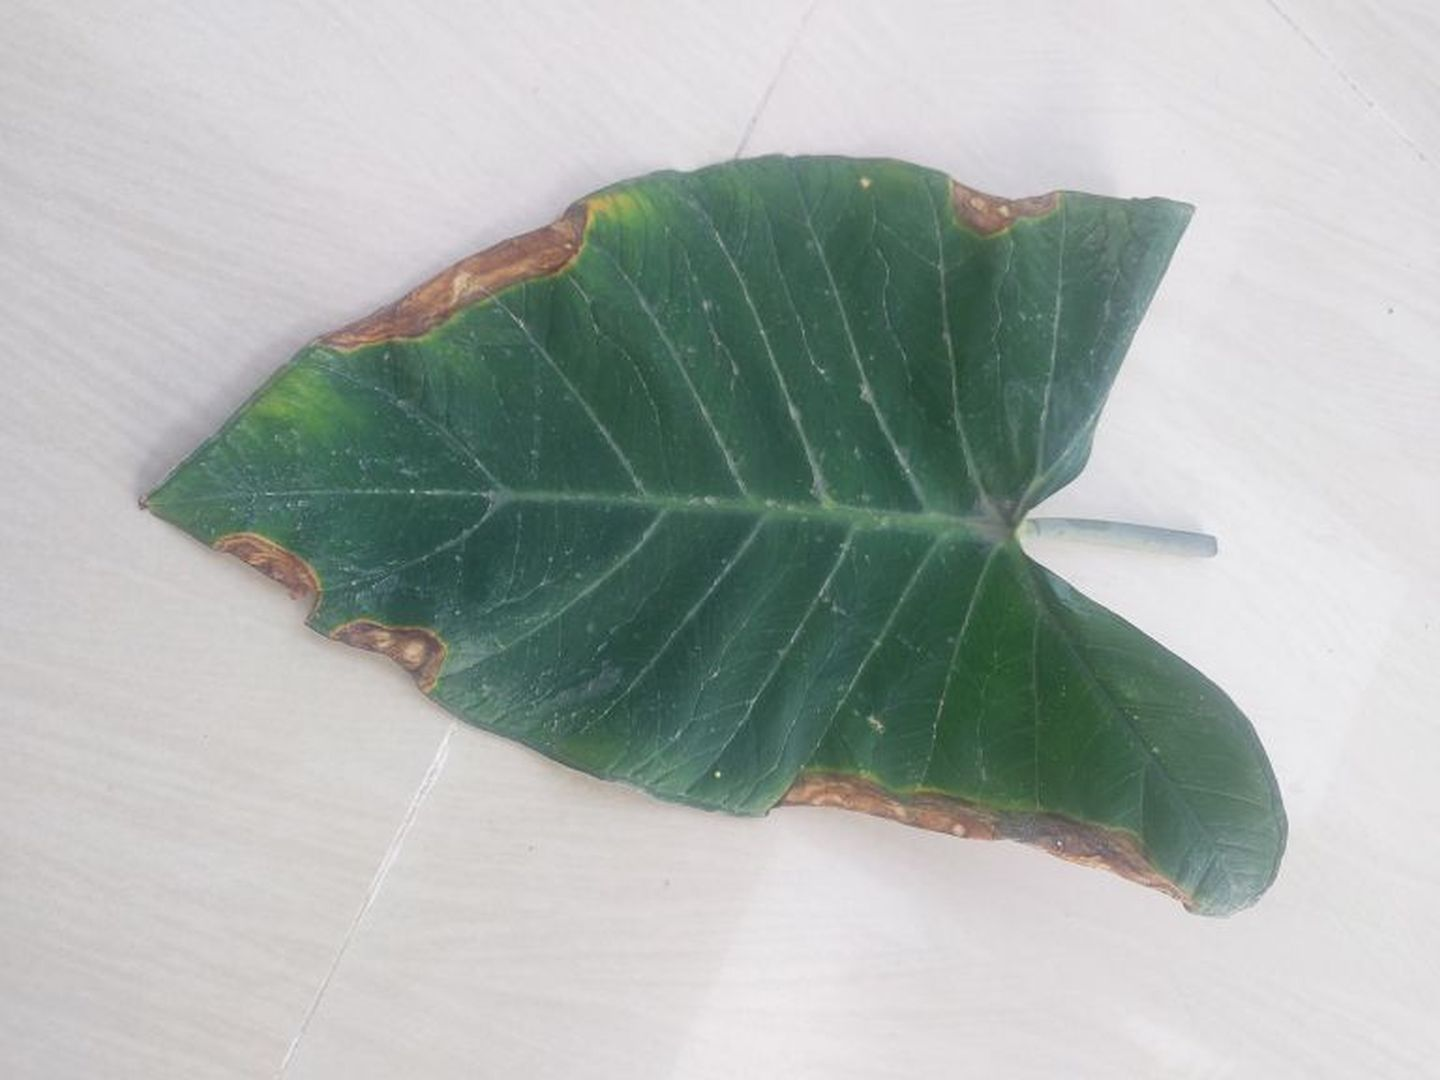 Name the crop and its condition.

taro, leaf blight
